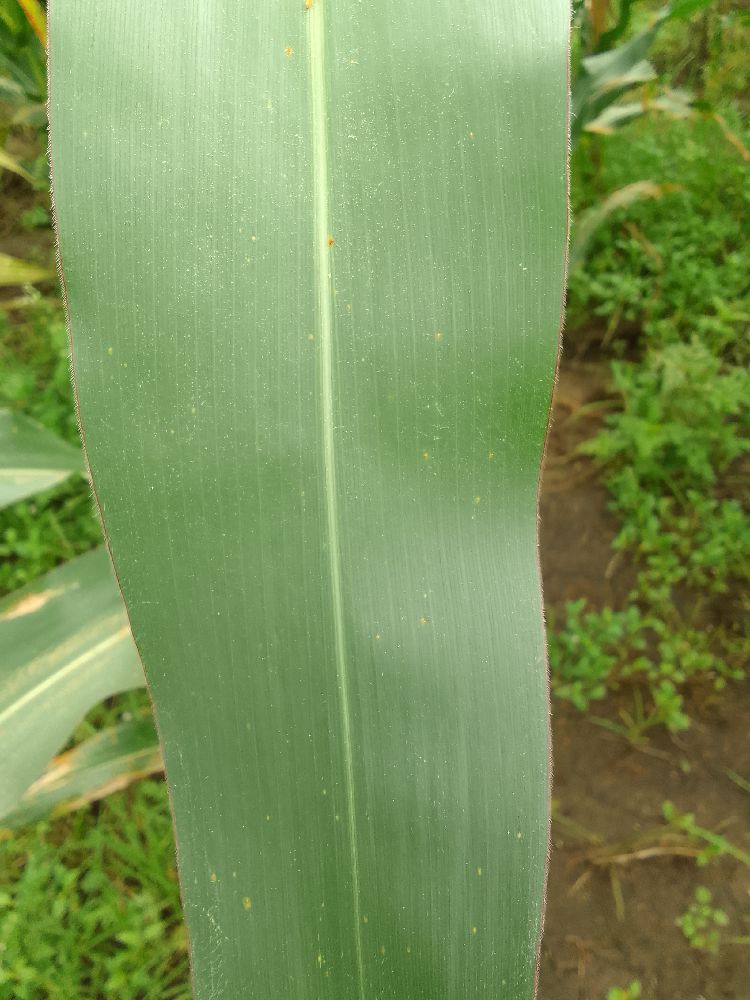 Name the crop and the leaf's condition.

maize, healthy
